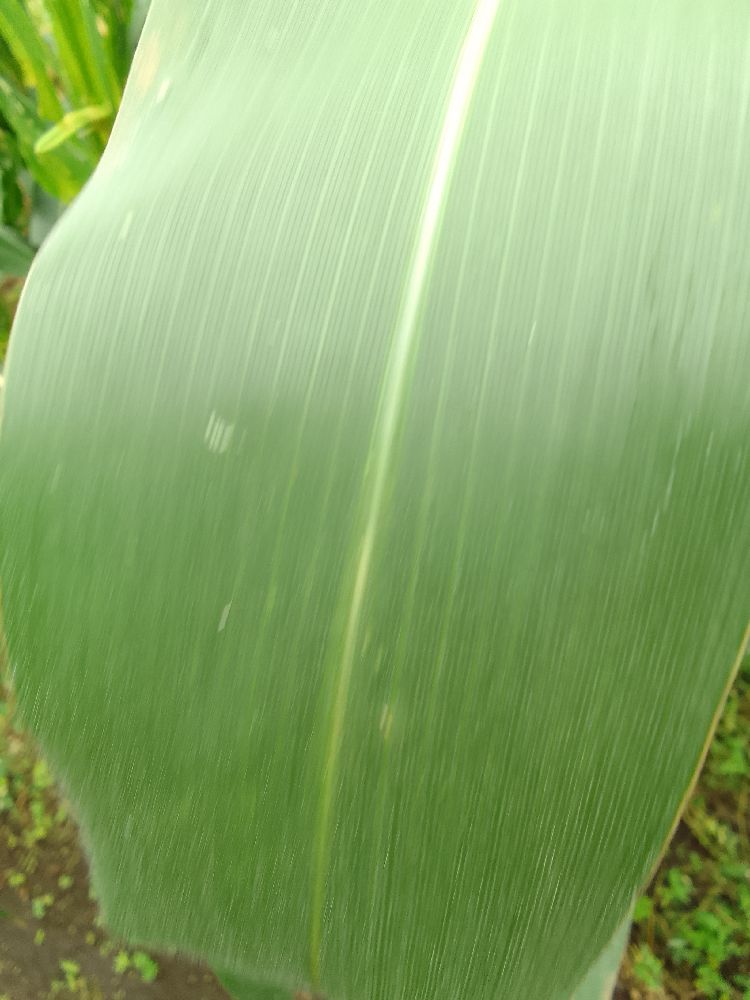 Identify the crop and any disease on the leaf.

maize, healthy
